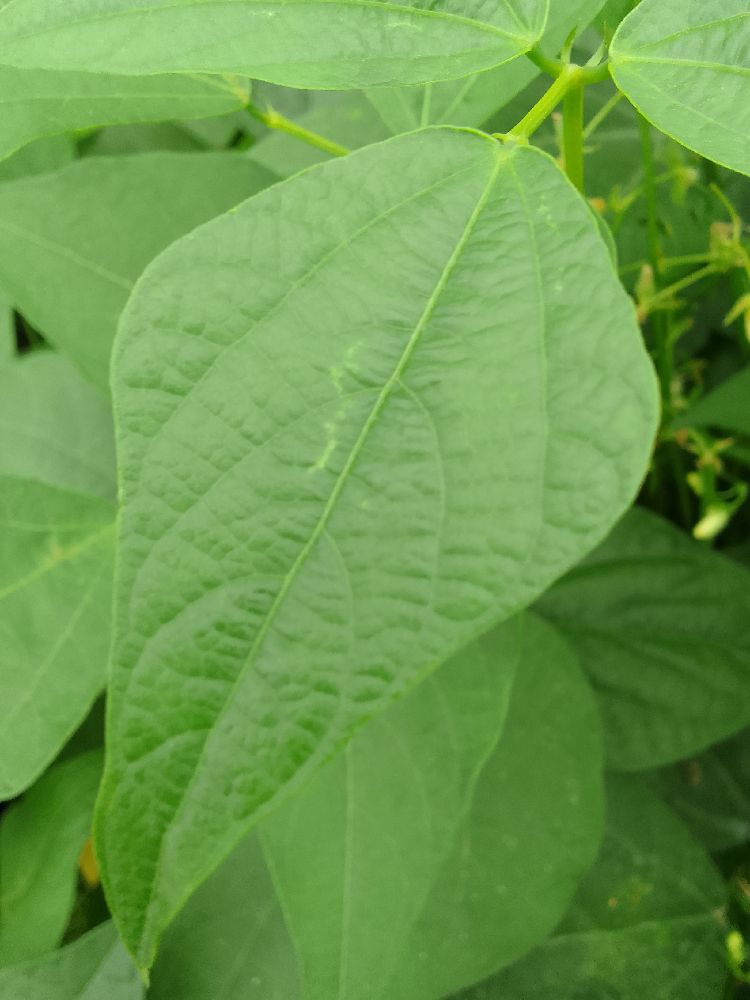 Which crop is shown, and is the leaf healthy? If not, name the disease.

common bean, healthy
